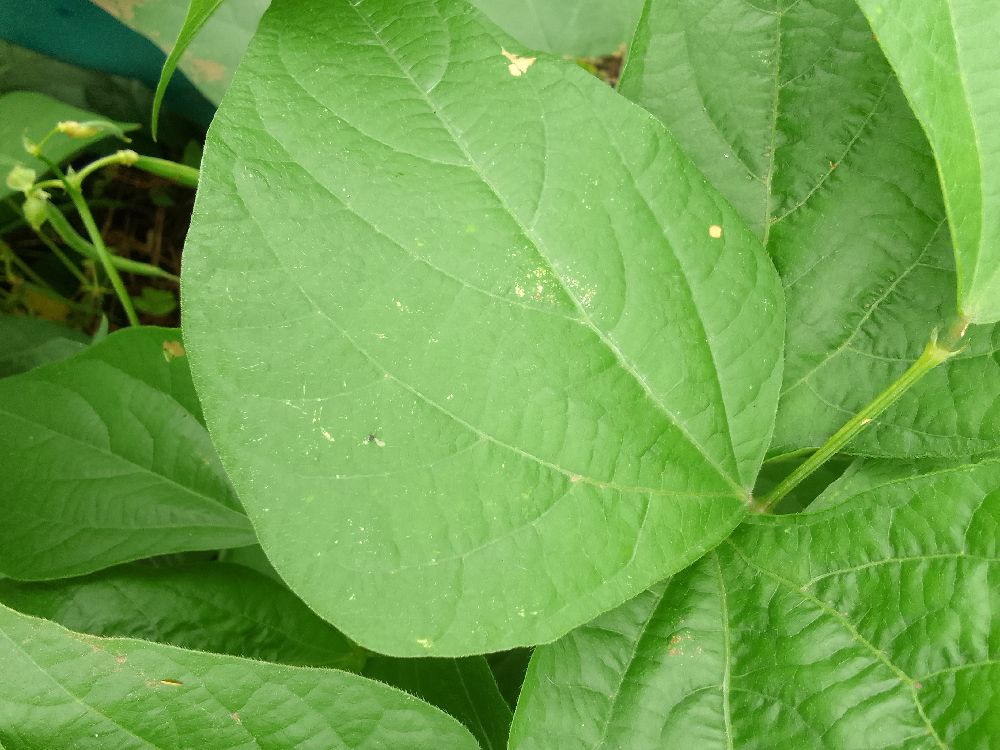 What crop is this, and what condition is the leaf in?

common bean, healthy
